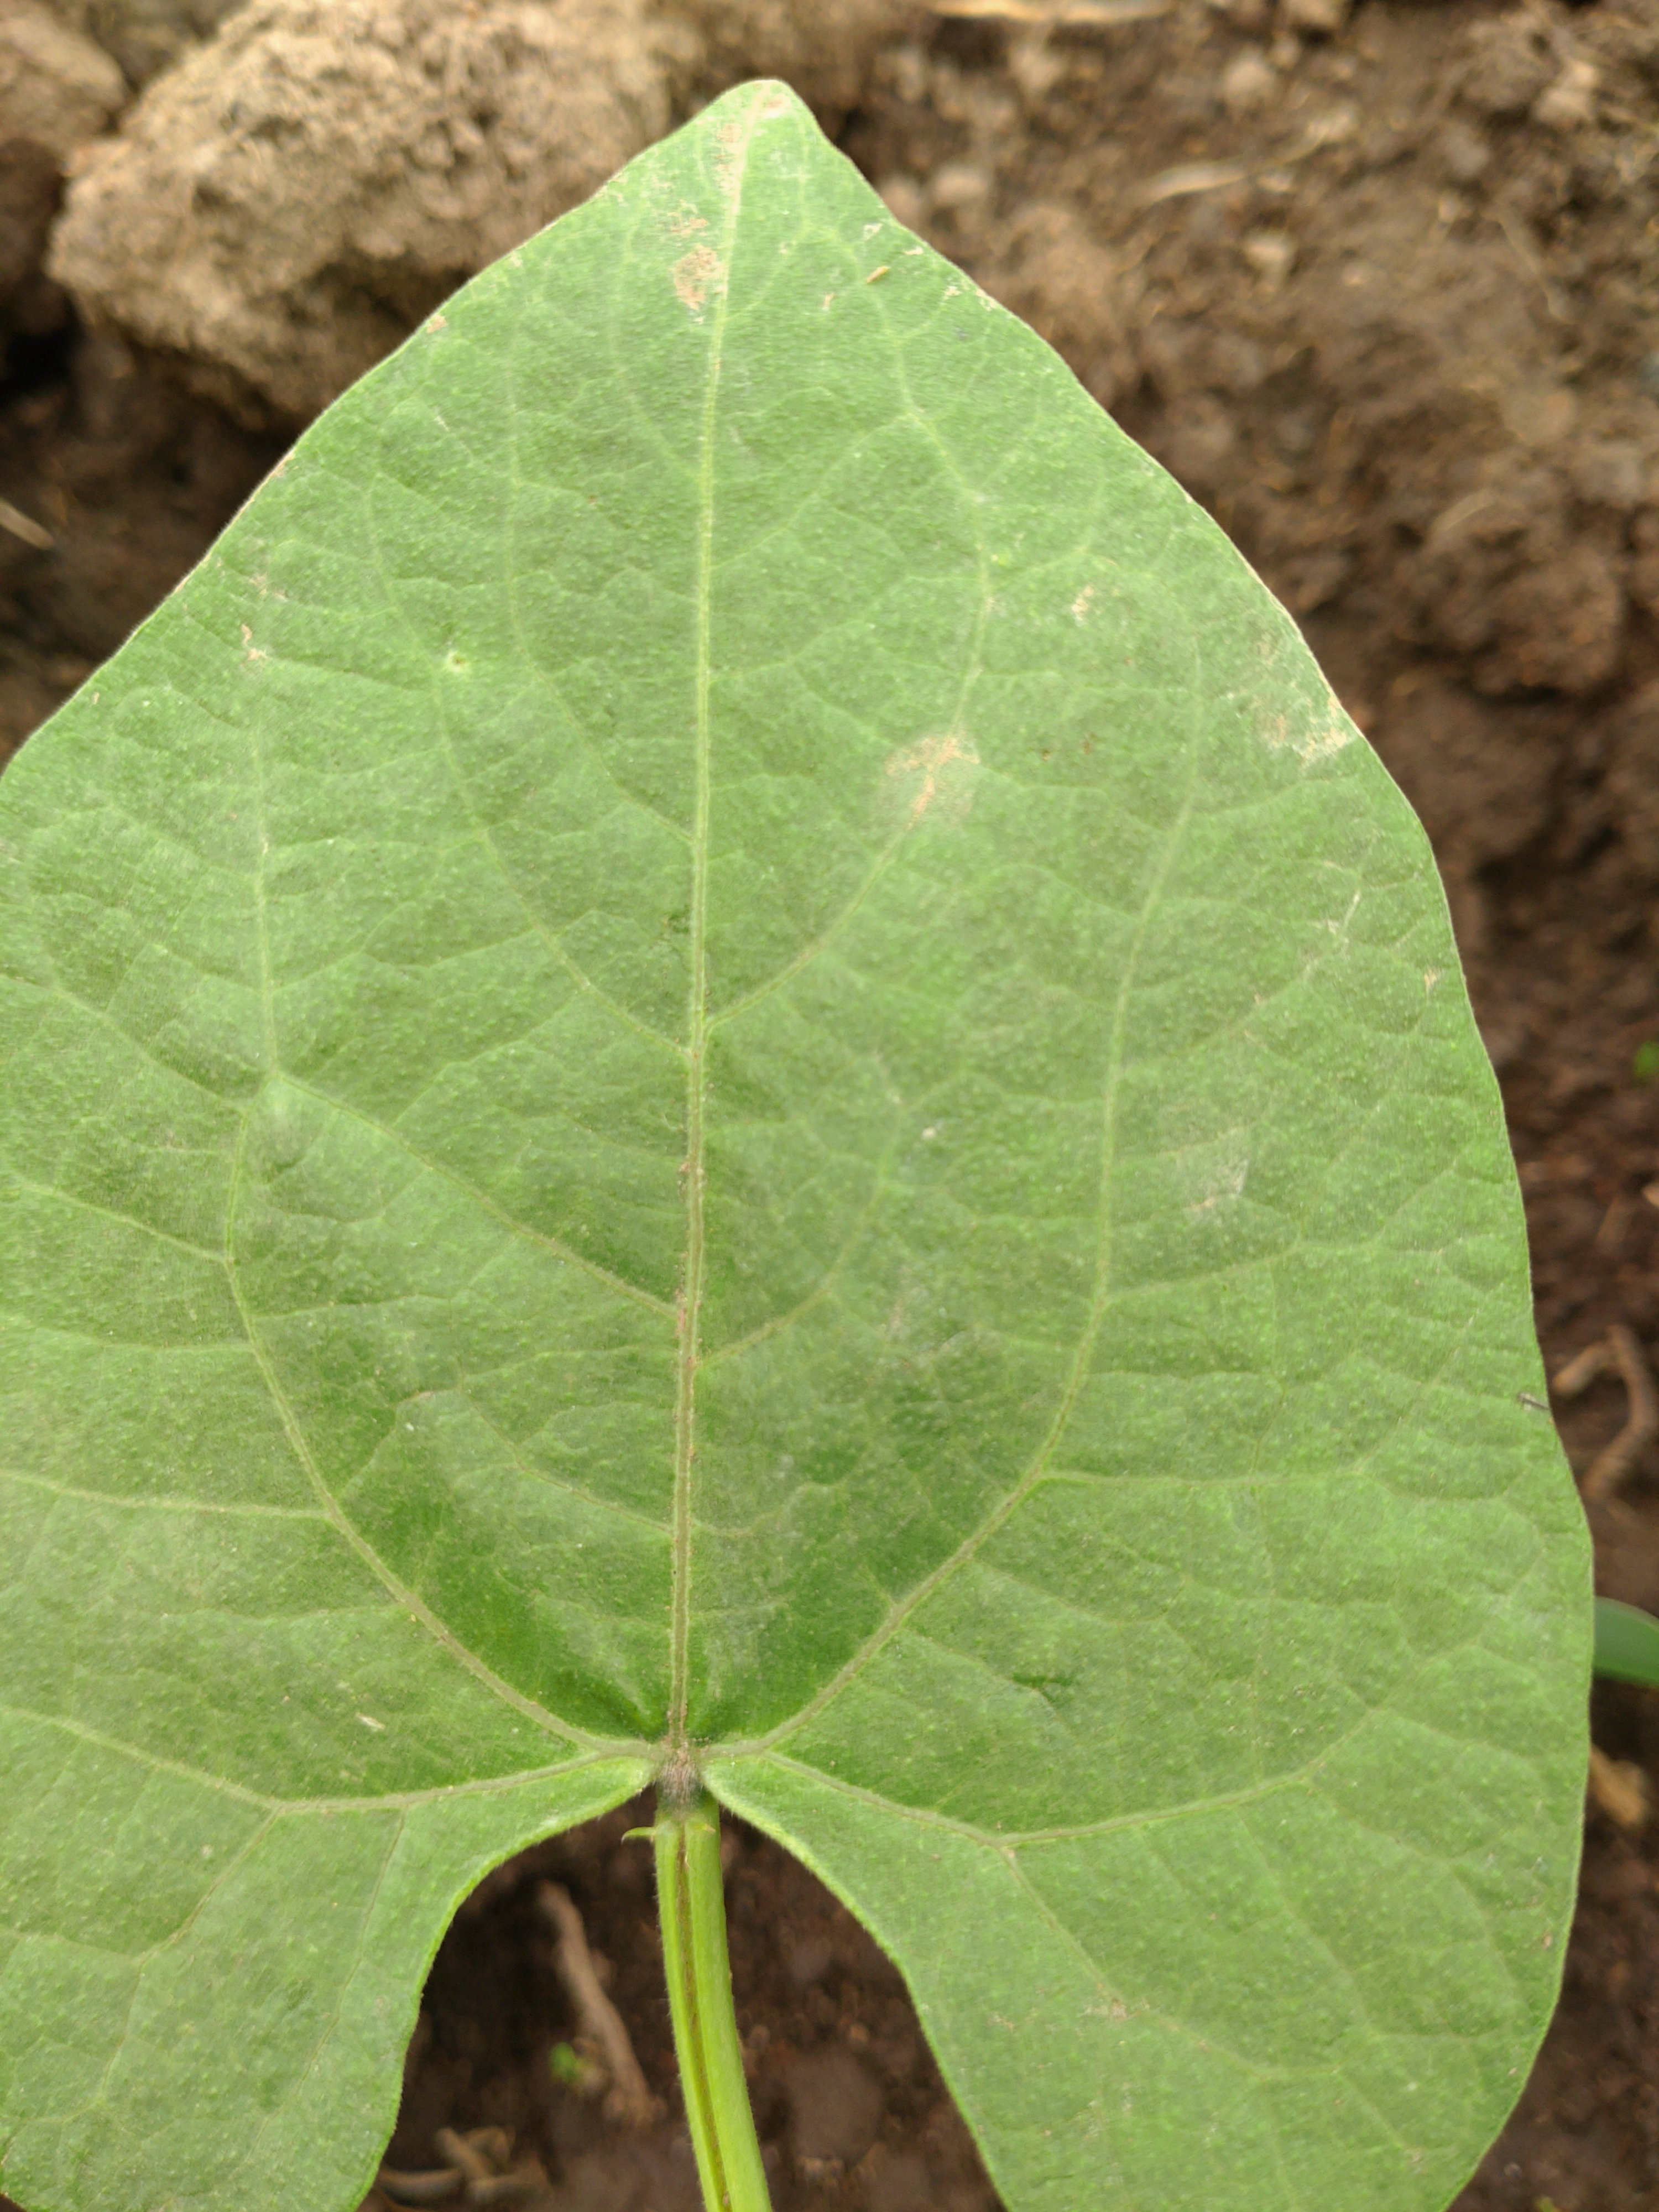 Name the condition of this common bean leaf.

healthy
